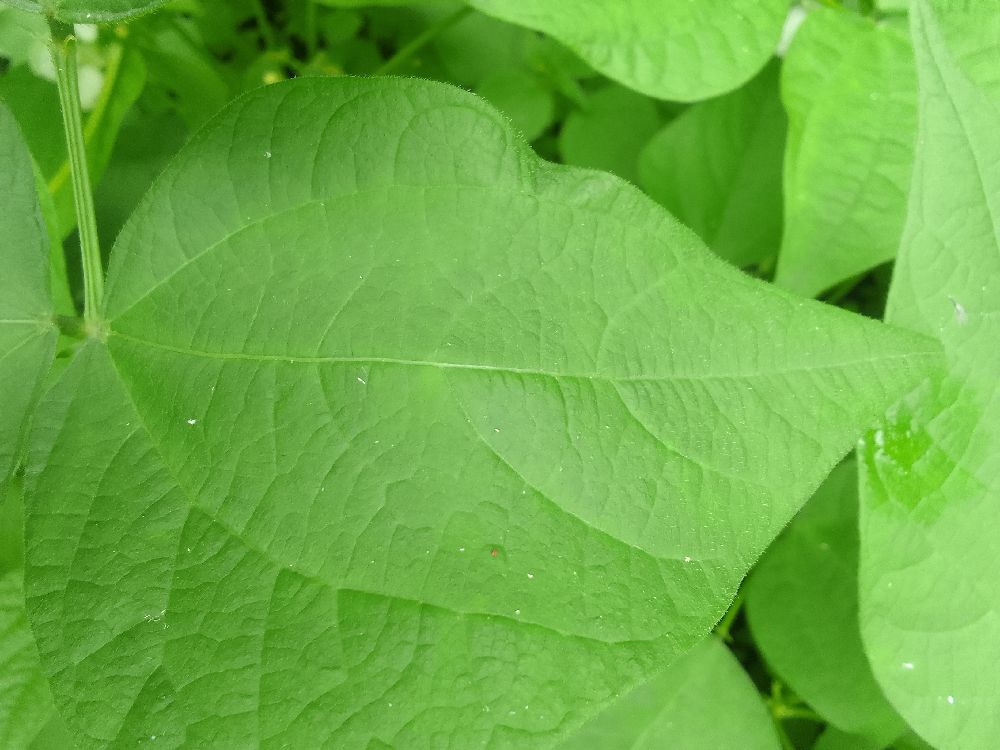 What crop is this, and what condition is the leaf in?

common bean, healthy
